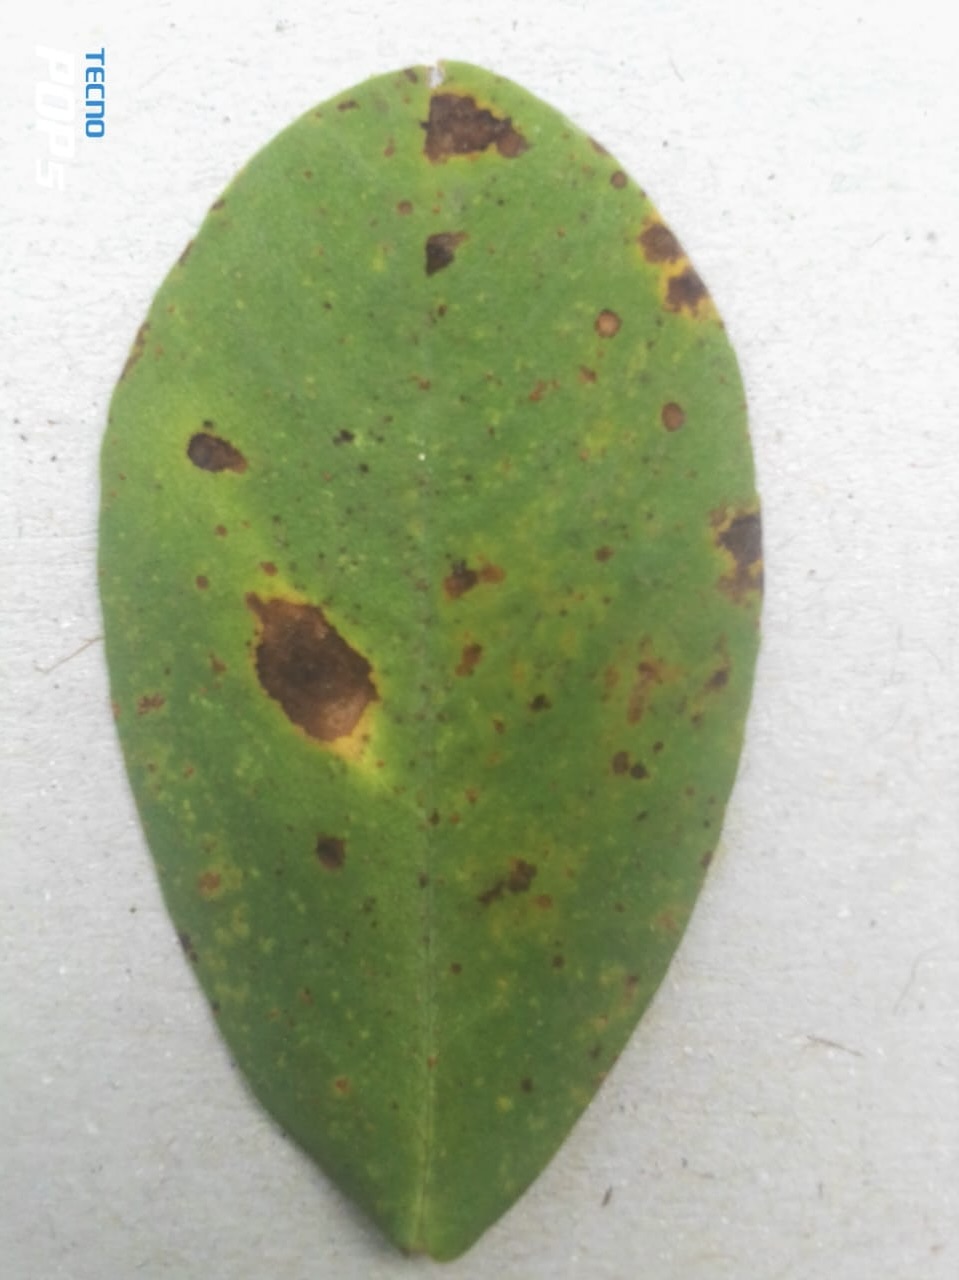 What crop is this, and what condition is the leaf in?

peanut, nothapassalora personata
